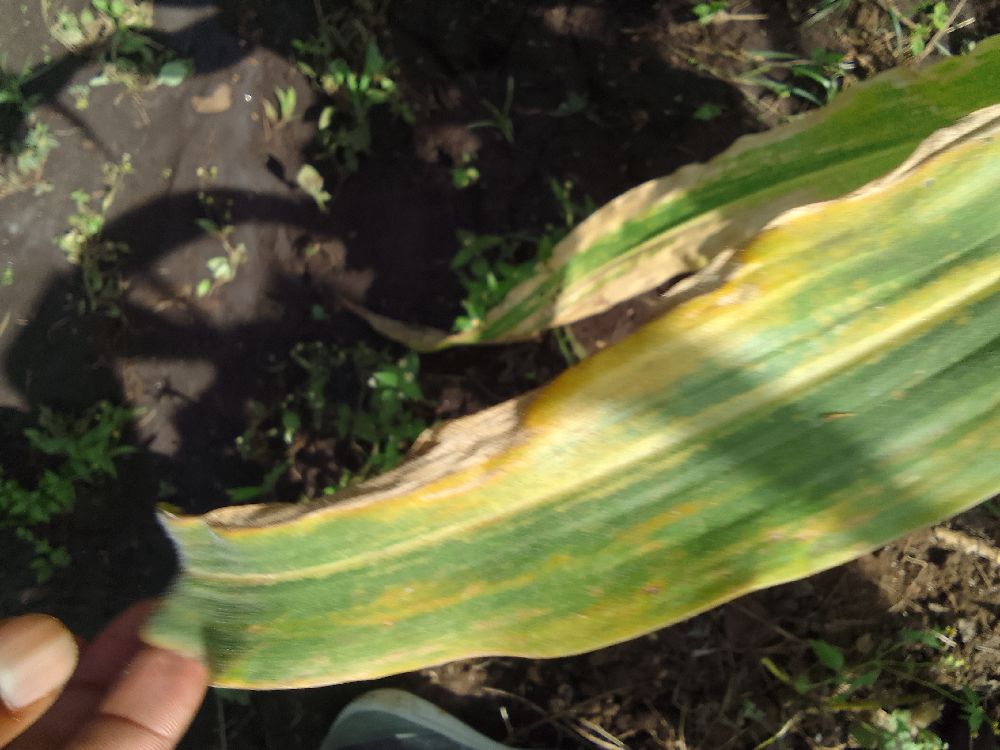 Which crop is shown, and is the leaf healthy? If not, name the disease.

maize, maize lethal necrosis
